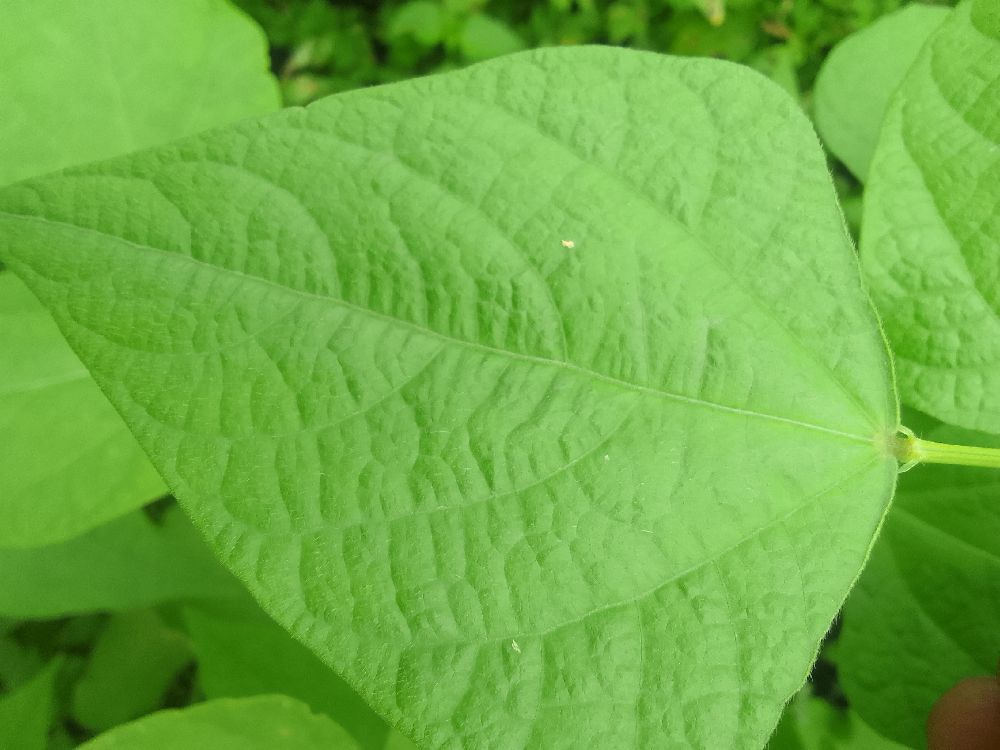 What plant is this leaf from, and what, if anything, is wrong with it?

common bean, healthy
